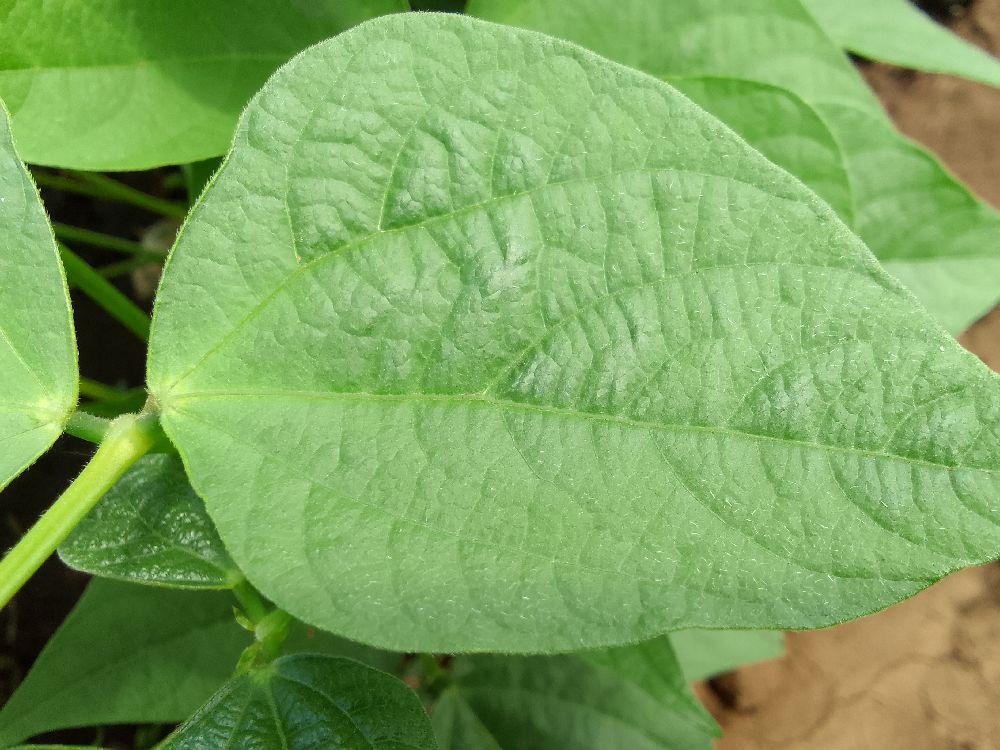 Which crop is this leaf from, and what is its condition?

common bean, healthy
